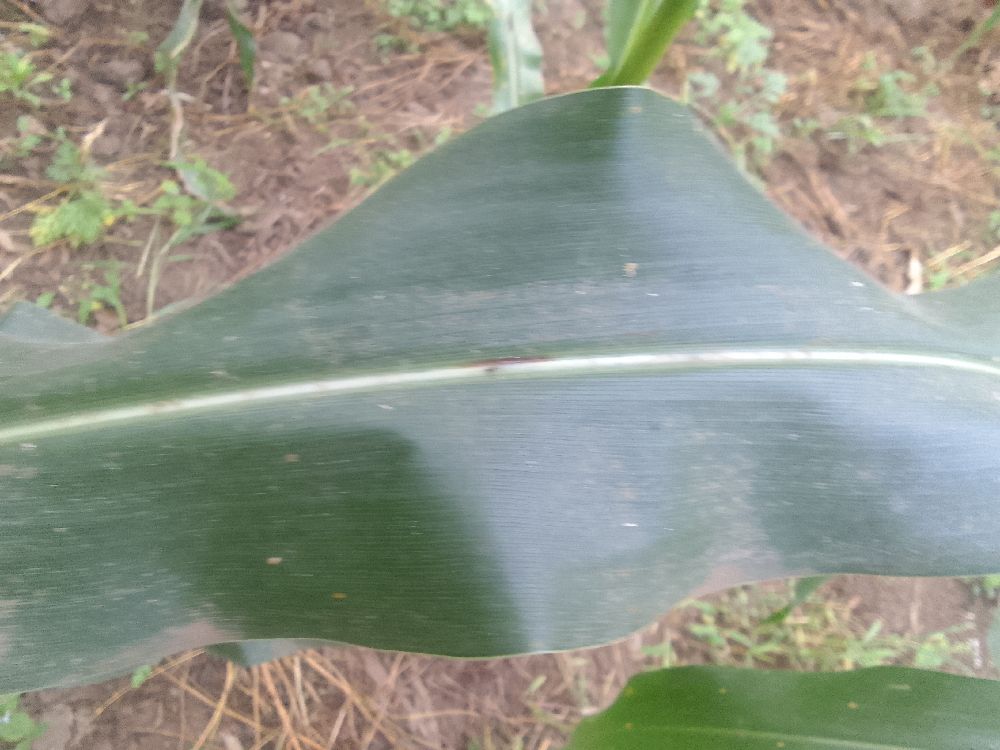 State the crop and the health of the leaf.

maize, healthy
